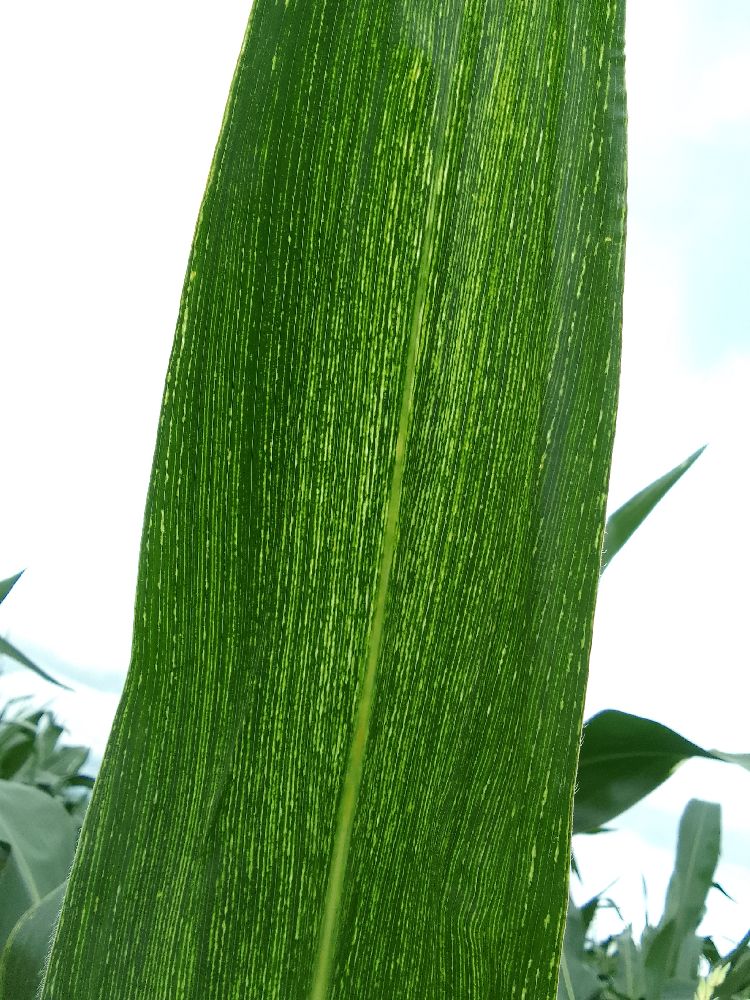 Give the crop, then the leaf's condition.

maize, maize streak virus
